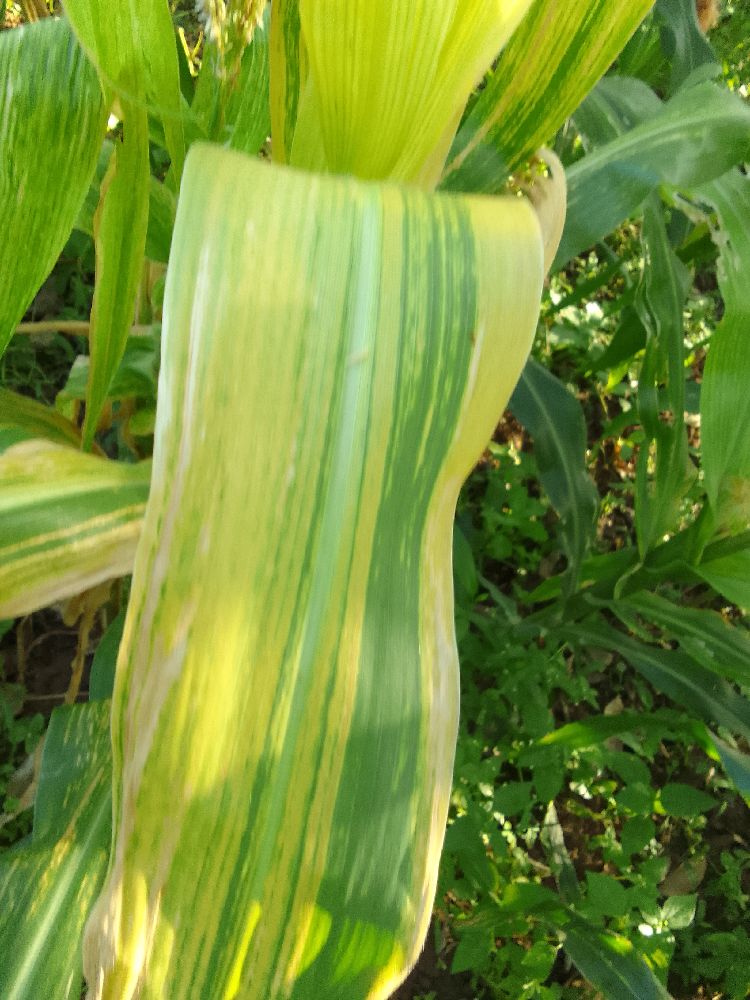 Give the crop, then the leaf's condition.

maize, maize lethal necrosis
